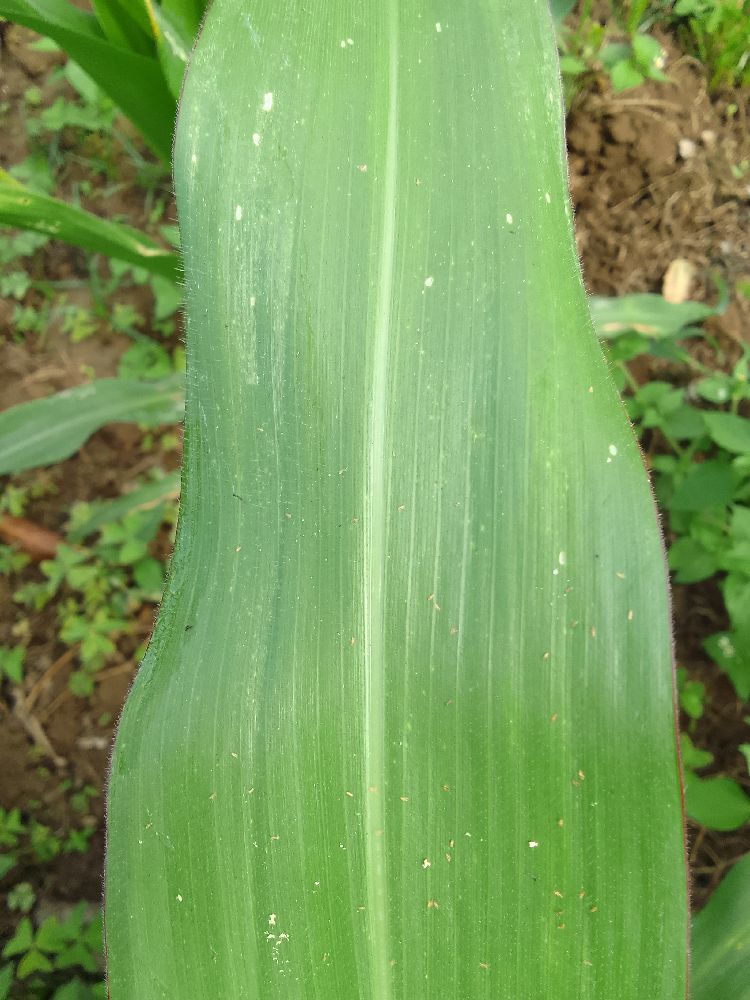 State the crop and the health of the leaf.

maize, healthy
